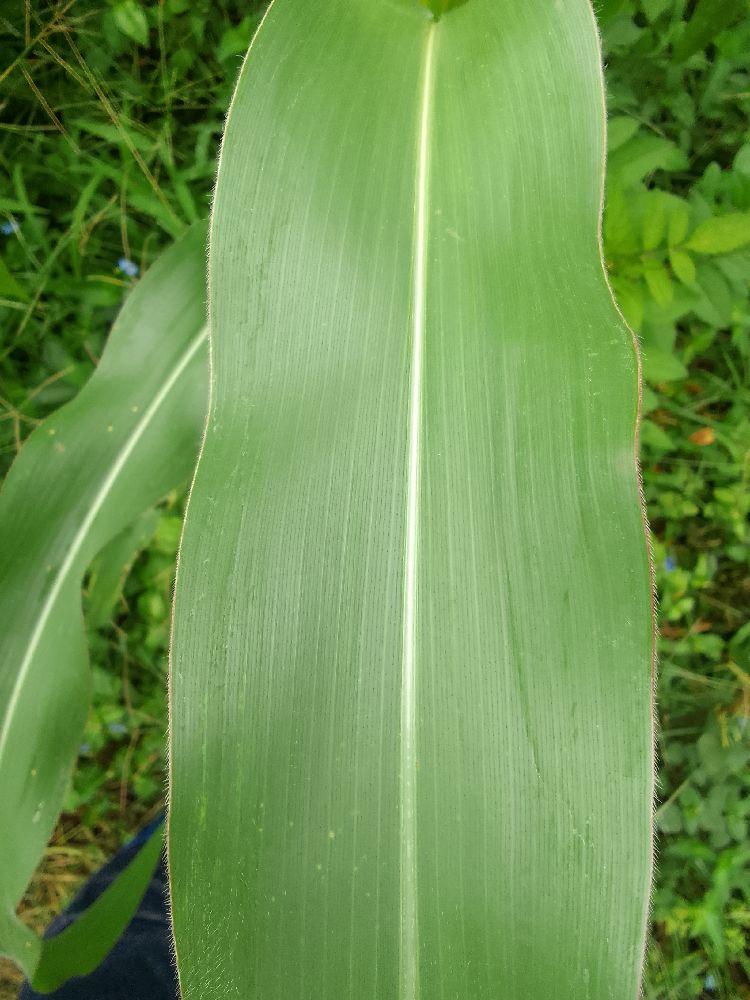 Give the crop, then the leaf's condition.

maize, healthy
